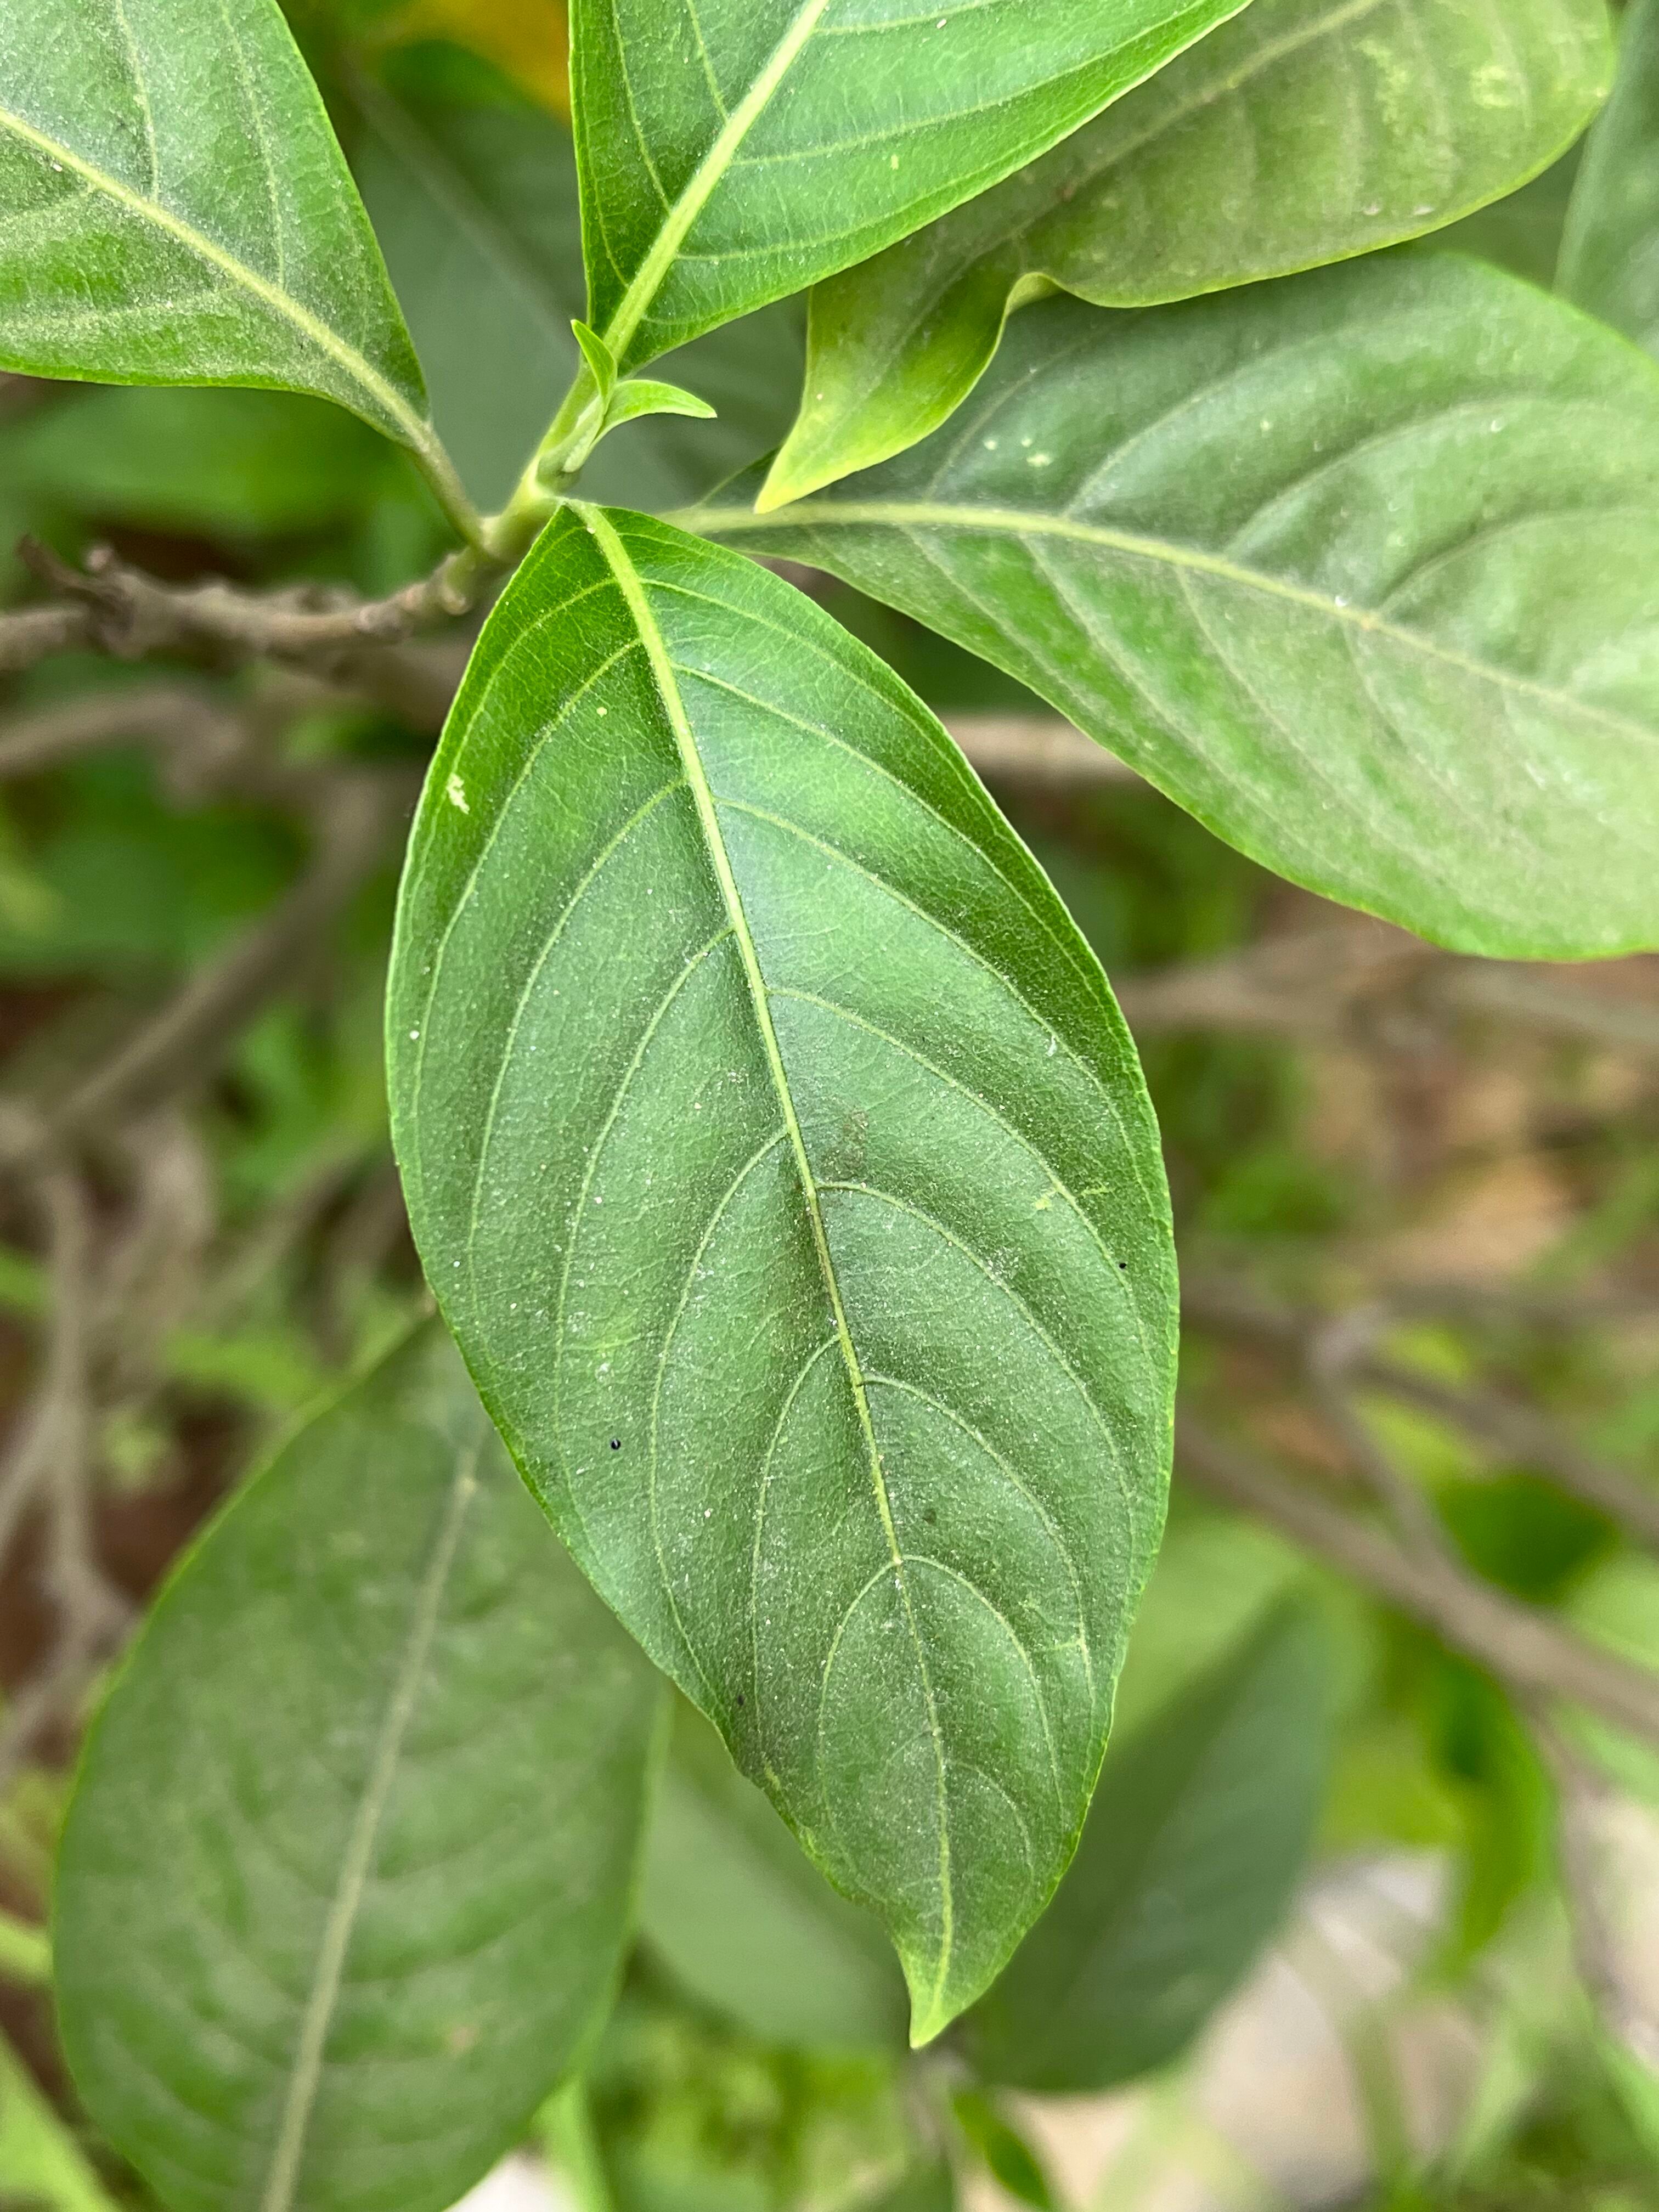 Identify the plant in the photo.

vasaka
